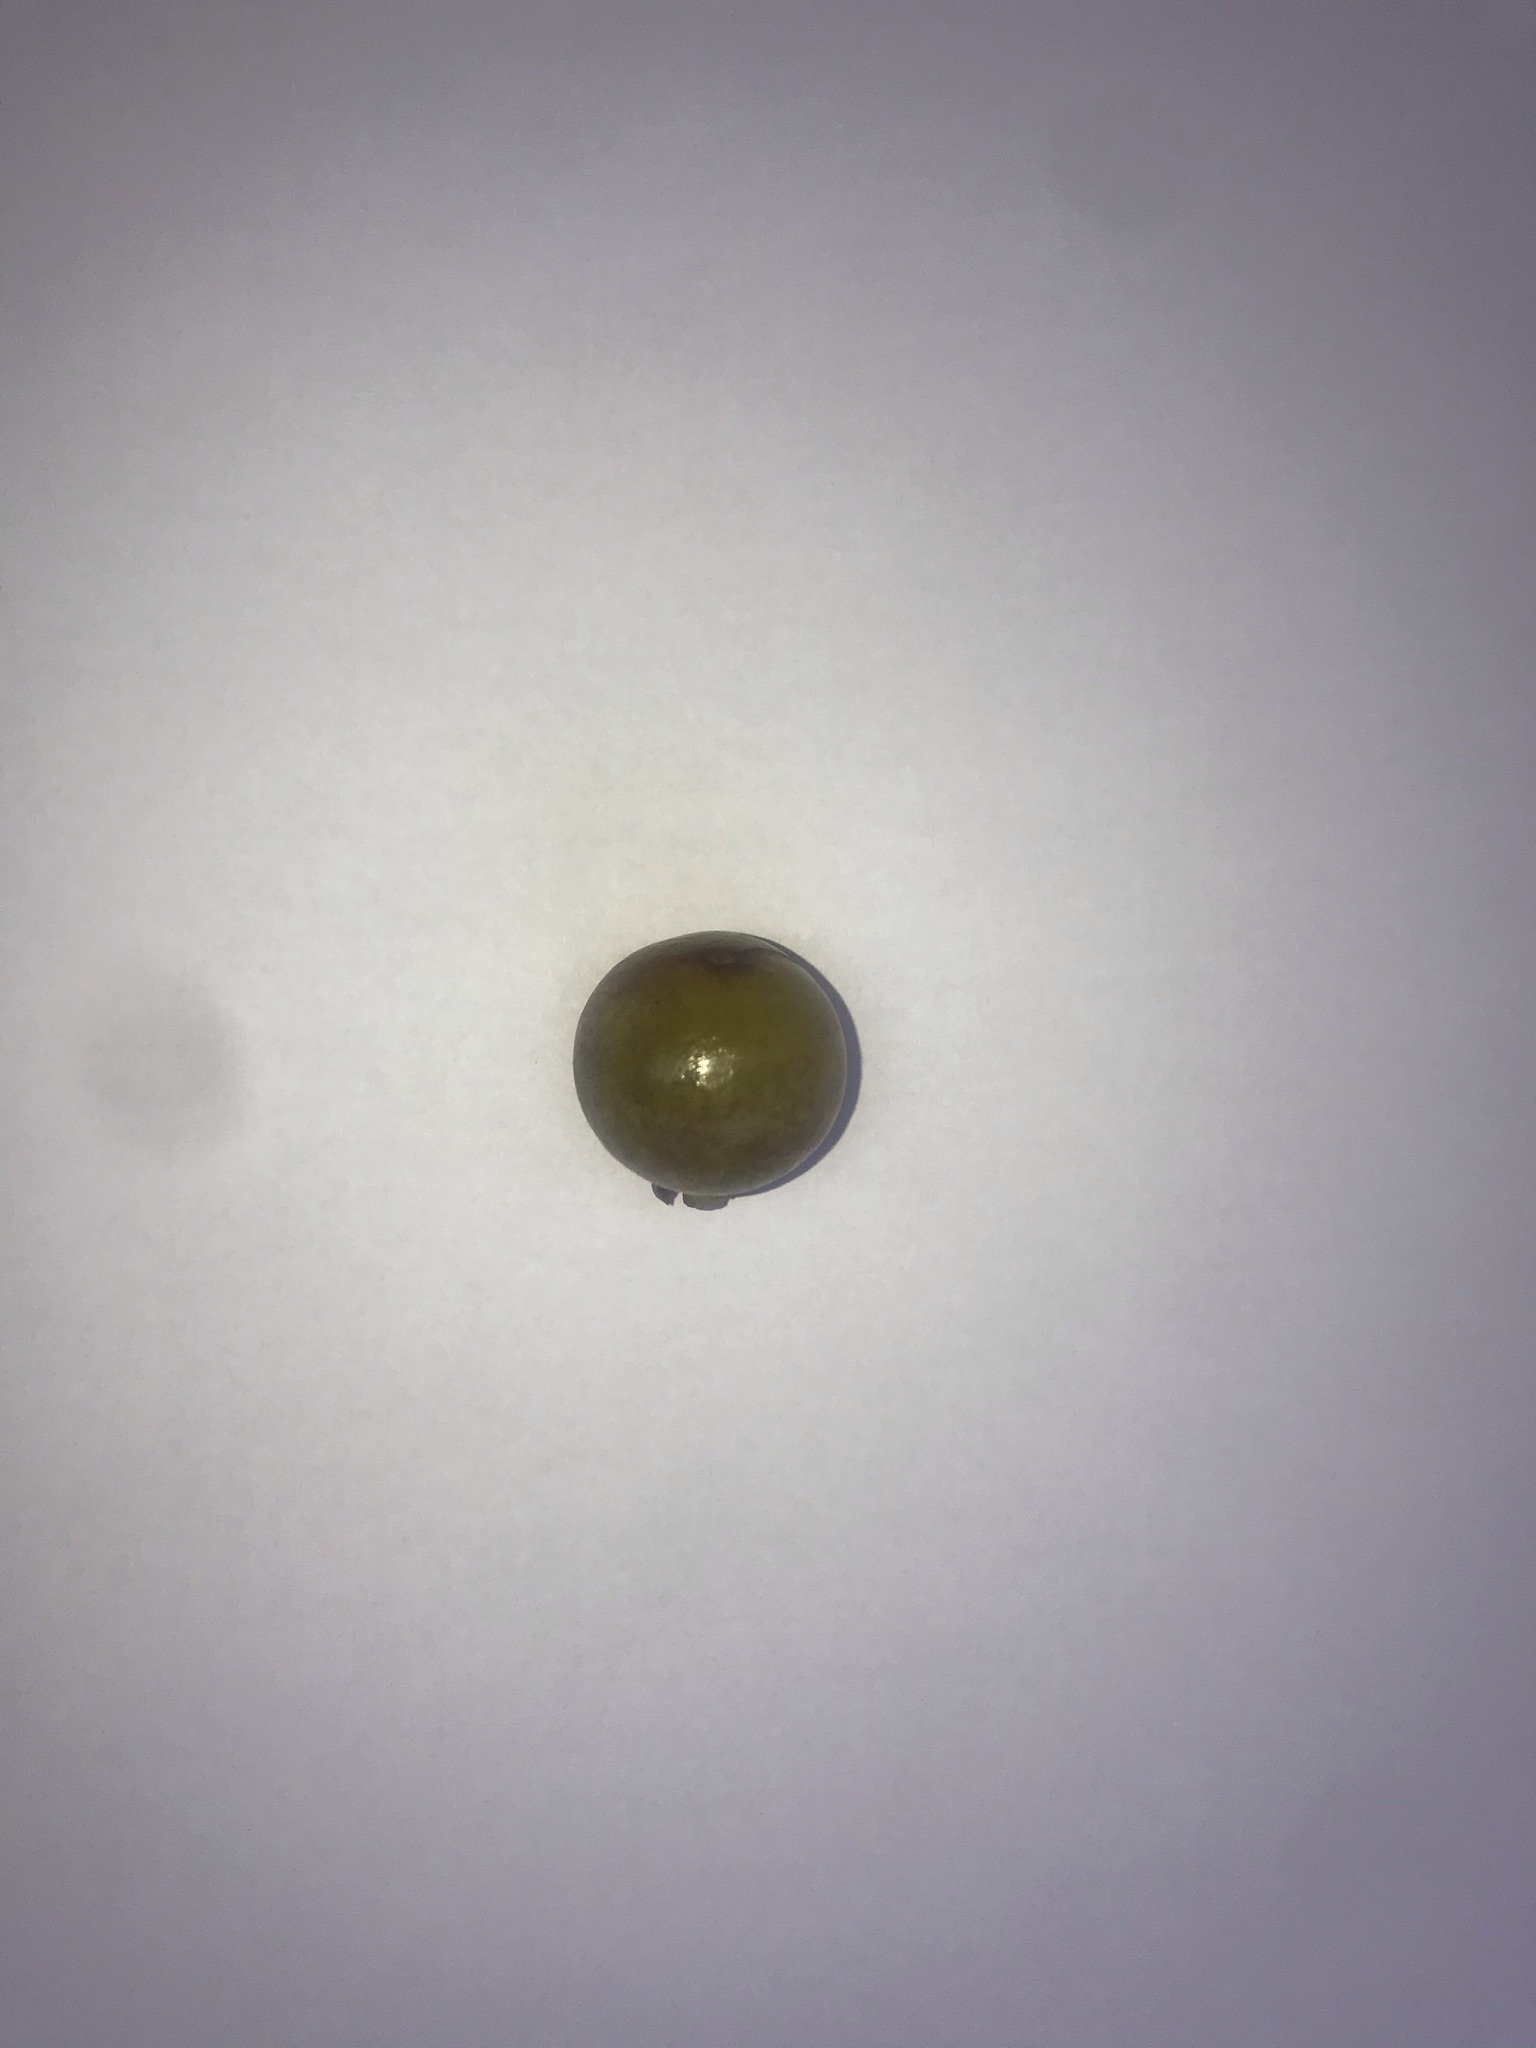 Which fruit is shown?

gabiroba
